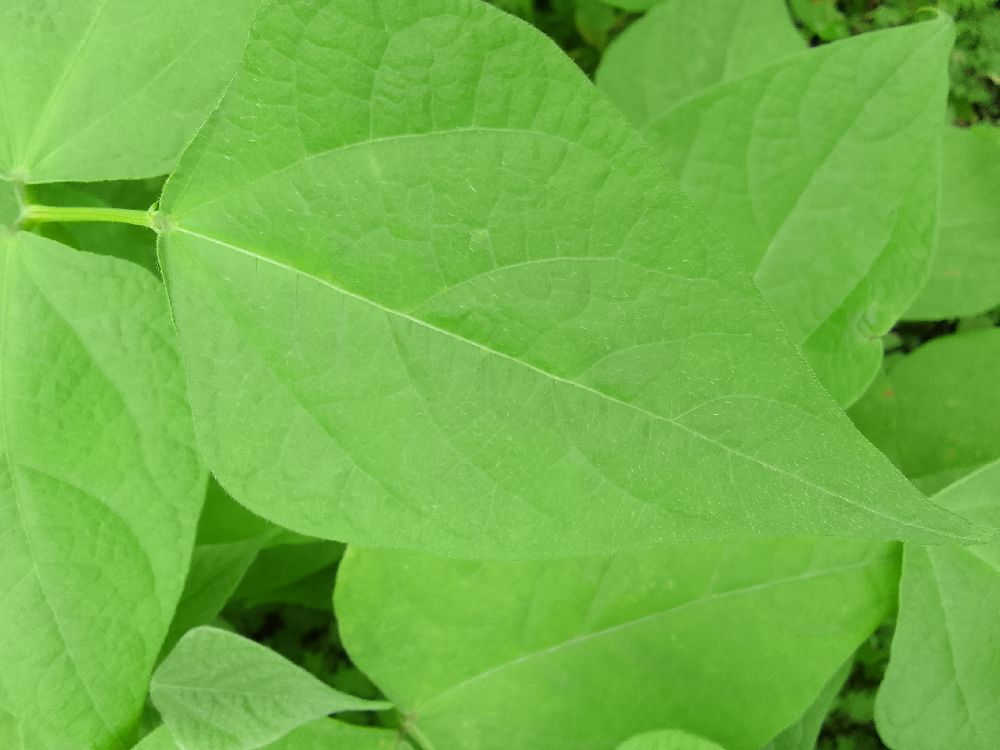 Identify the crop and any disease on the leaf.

common bean, healthy
